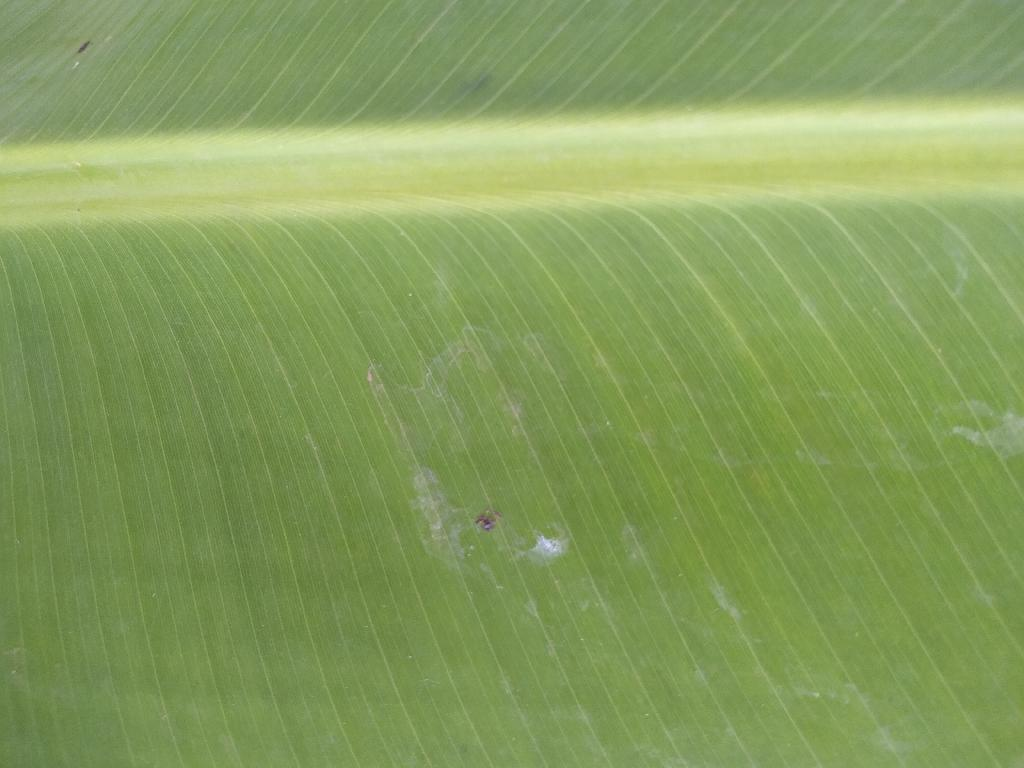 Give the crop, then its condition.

banana, healthy
